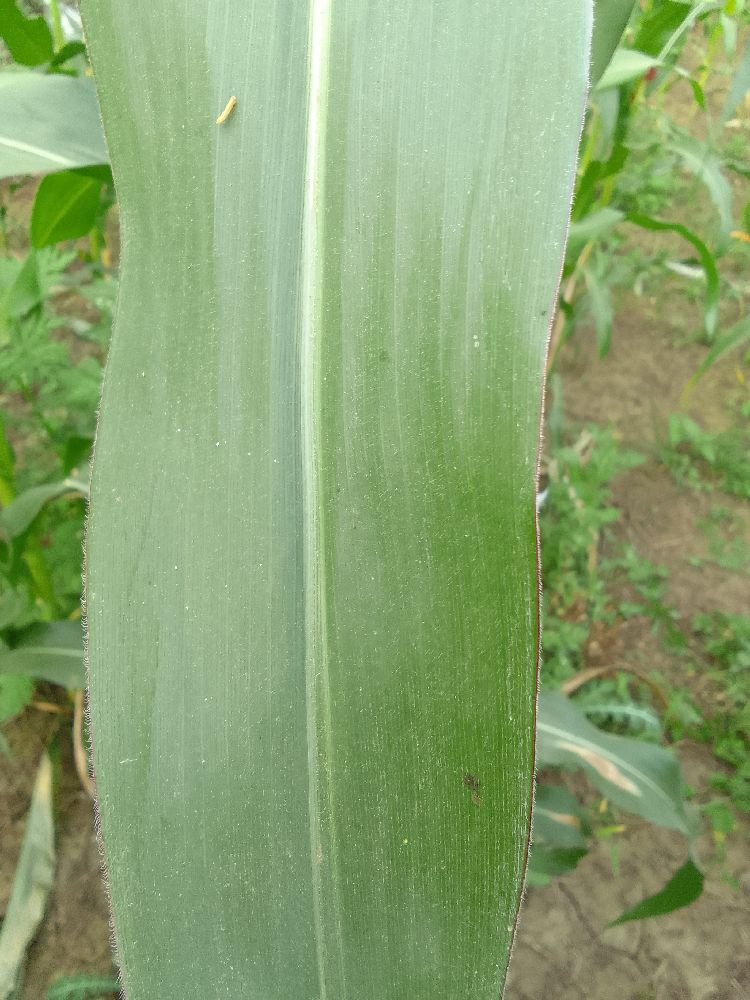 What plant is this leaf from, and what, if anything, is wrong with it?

maize, healthy
